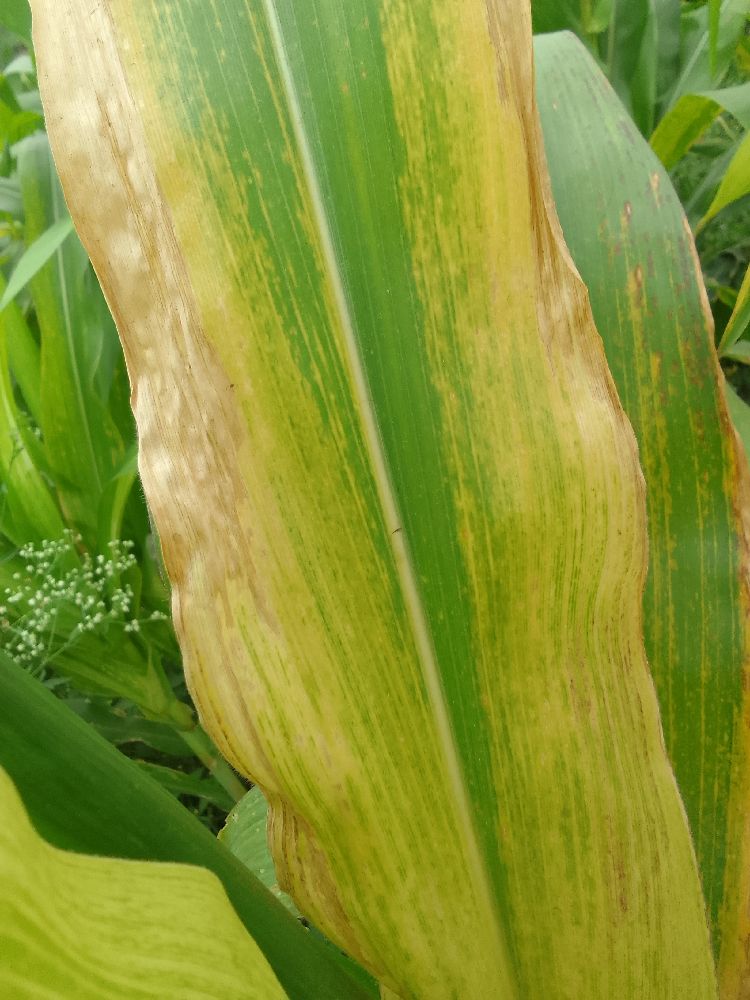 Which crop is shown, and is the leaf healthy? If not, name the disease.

maize, maize lethal necrosis
